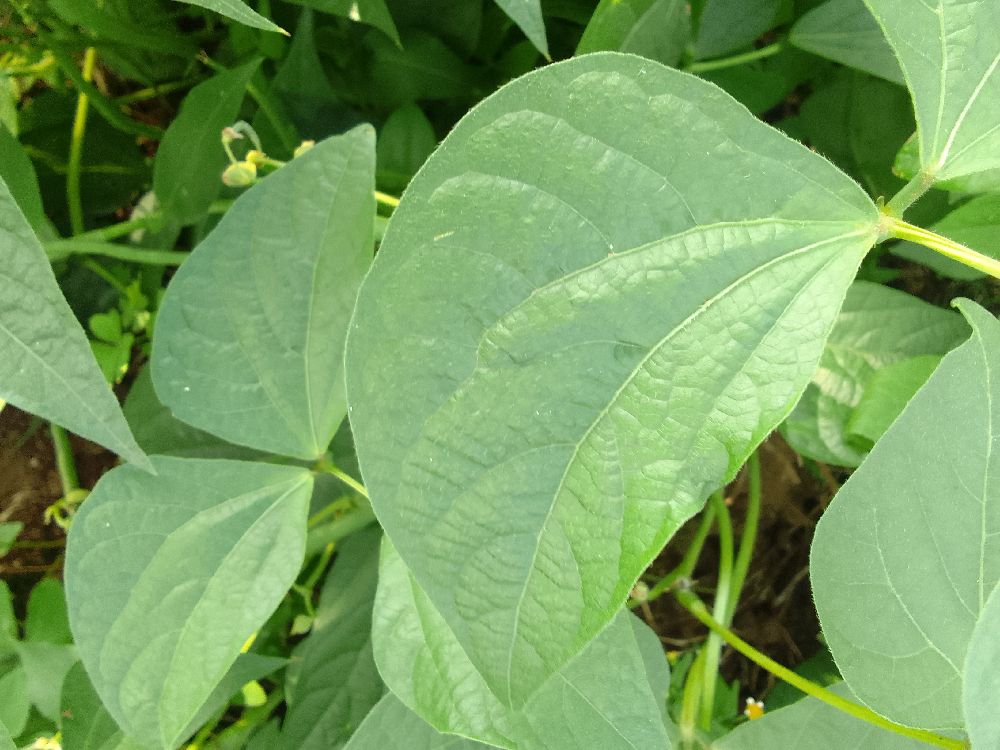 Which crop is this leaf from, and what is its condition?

common bean, healthy
